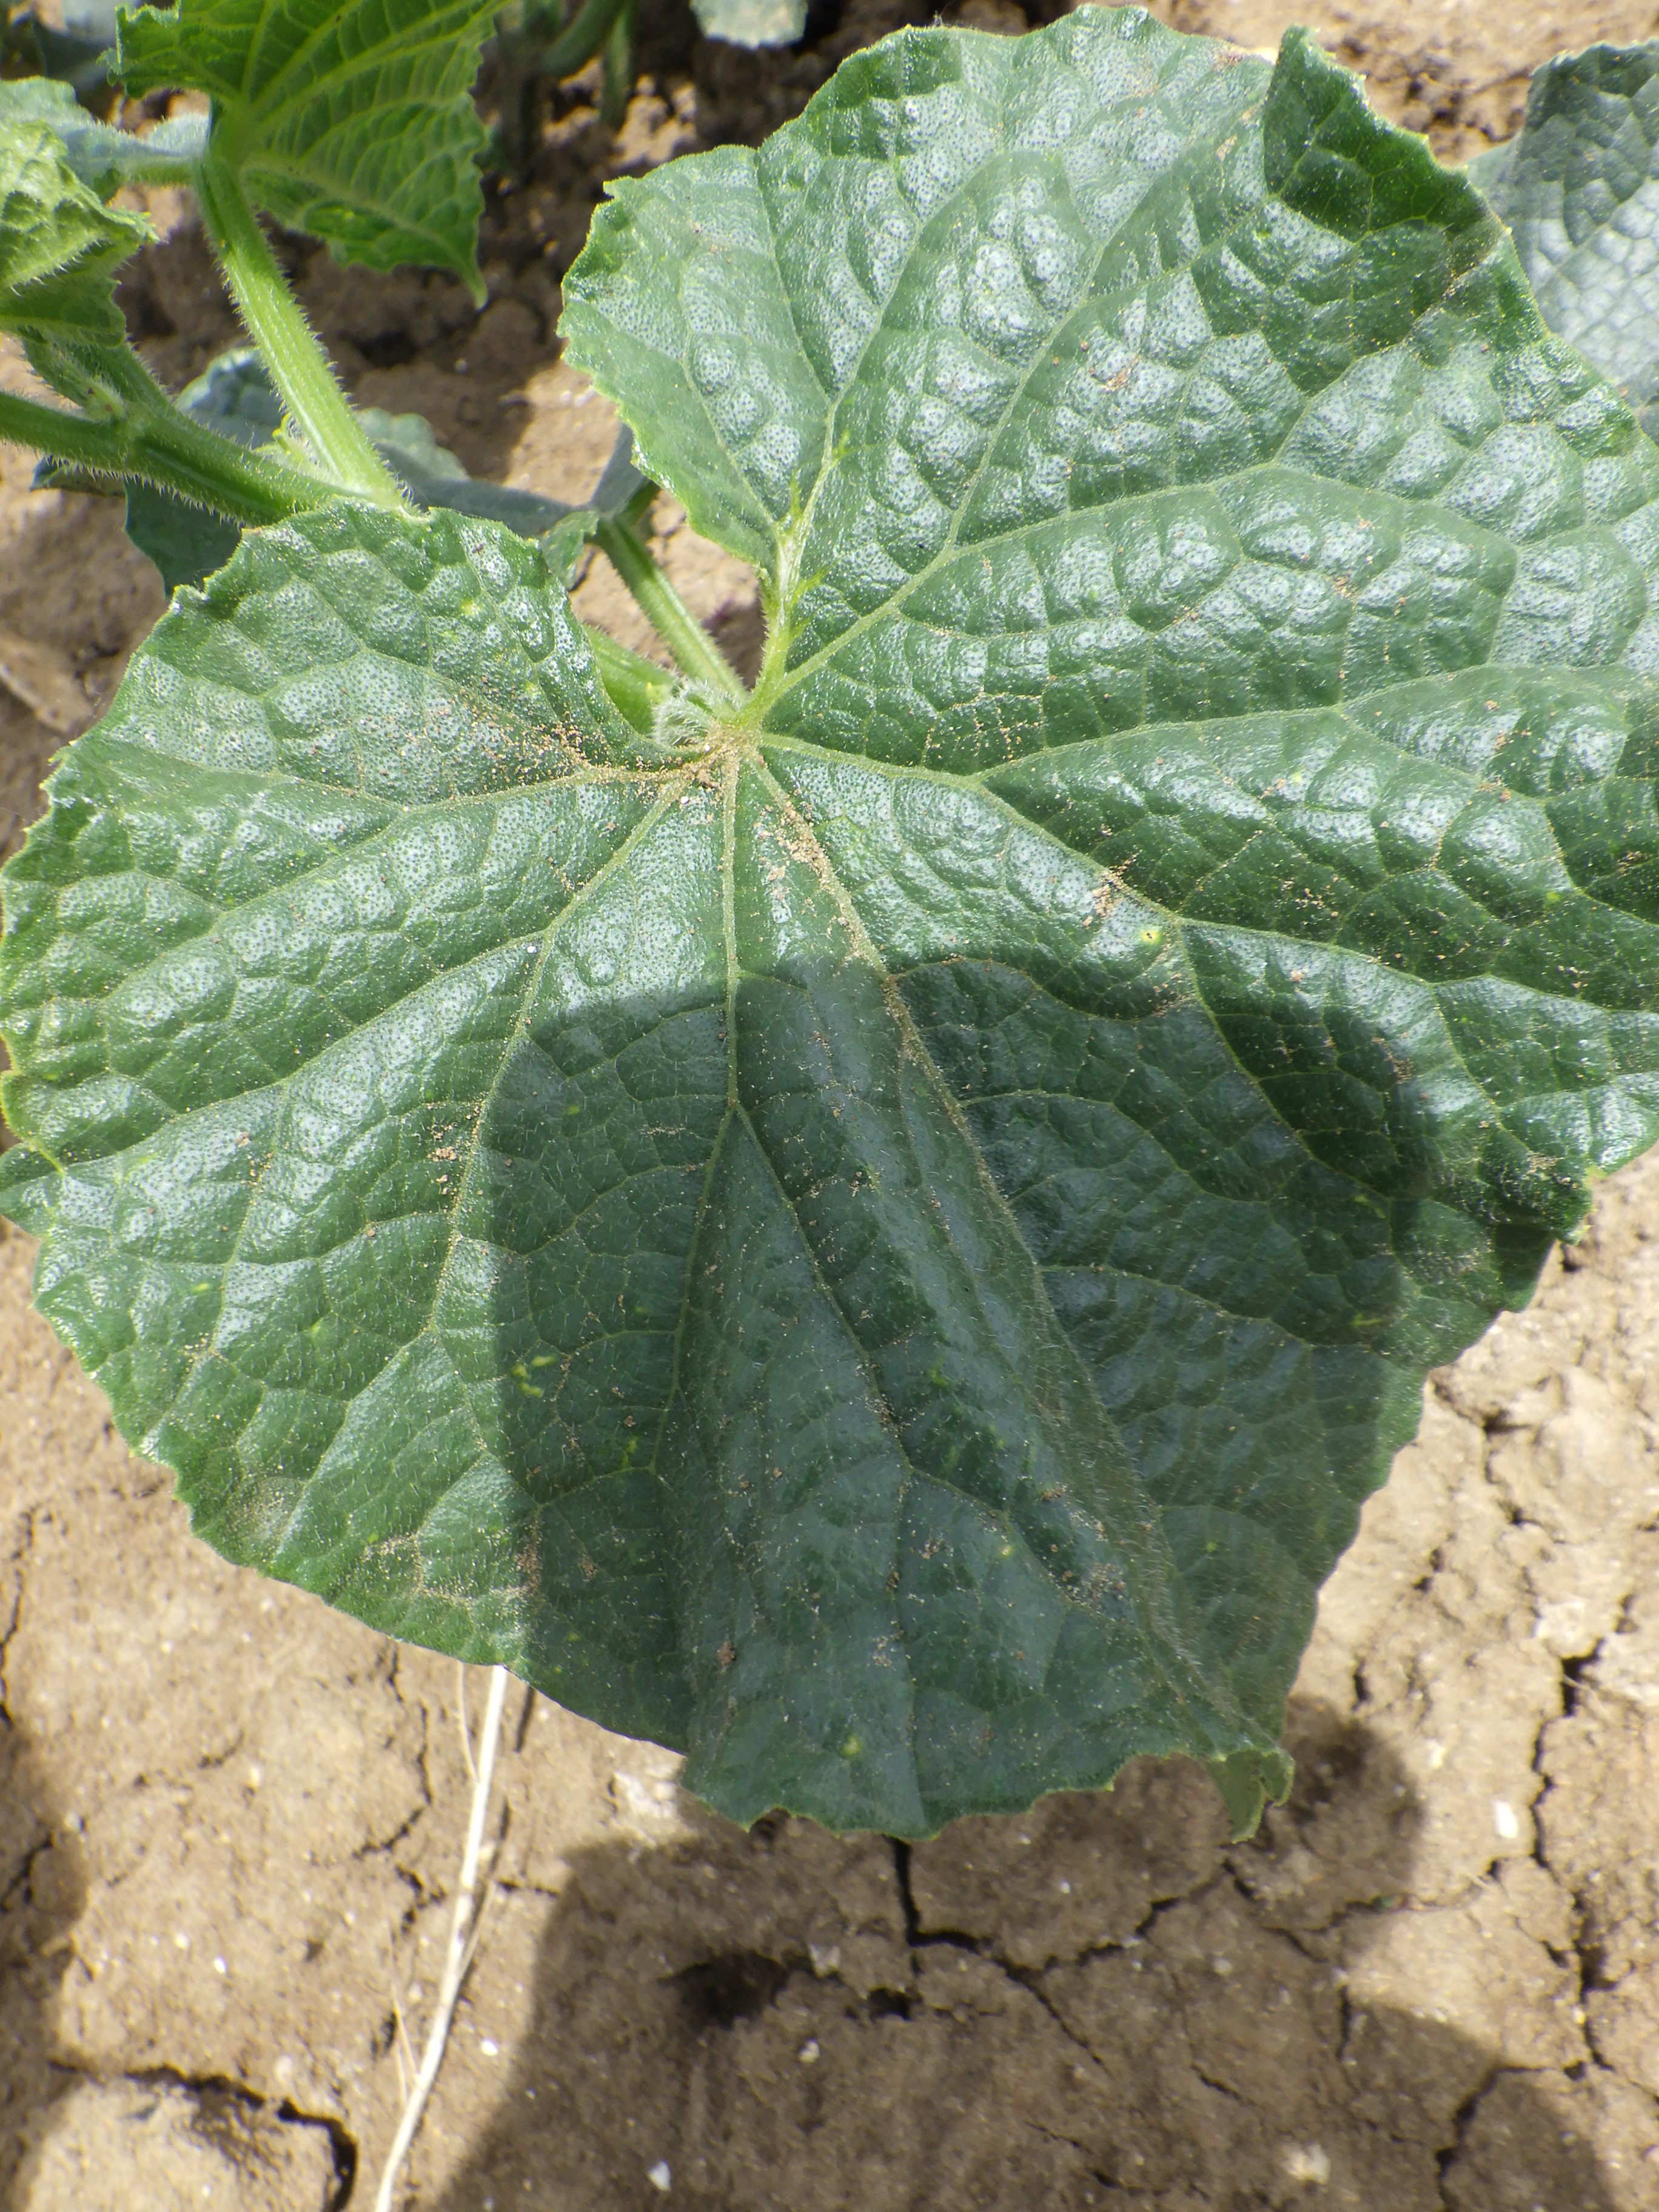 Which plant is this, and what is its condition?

cucumber, healthy
